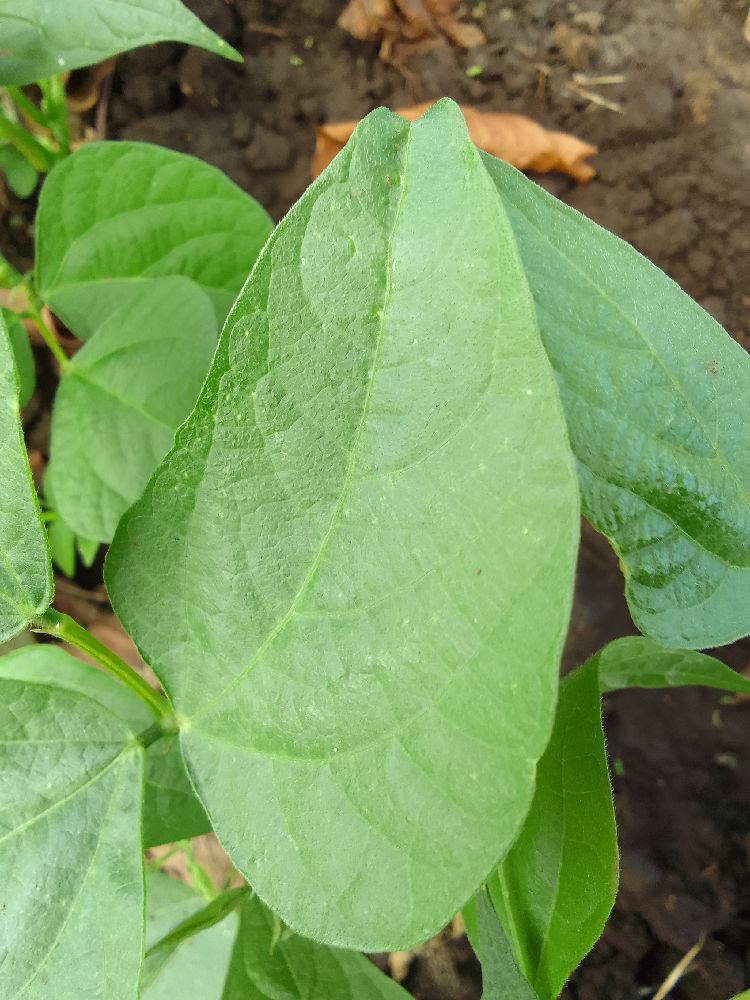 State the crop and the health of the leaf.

common bean, healthy
